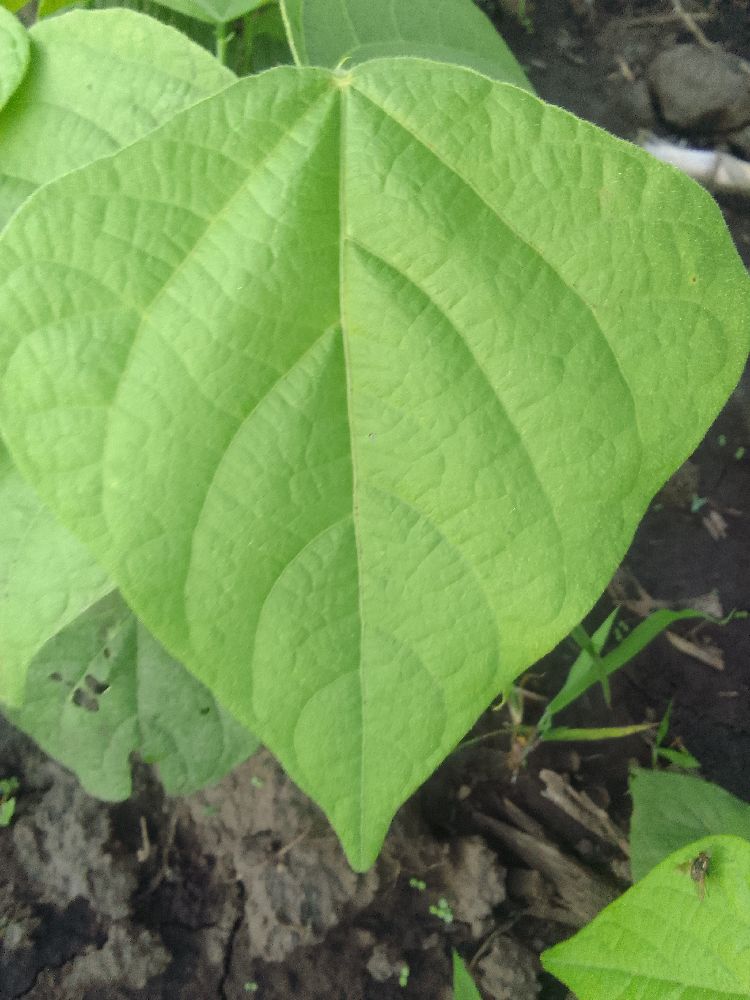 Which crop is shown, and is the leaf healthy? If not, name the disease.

common bean, healthy
